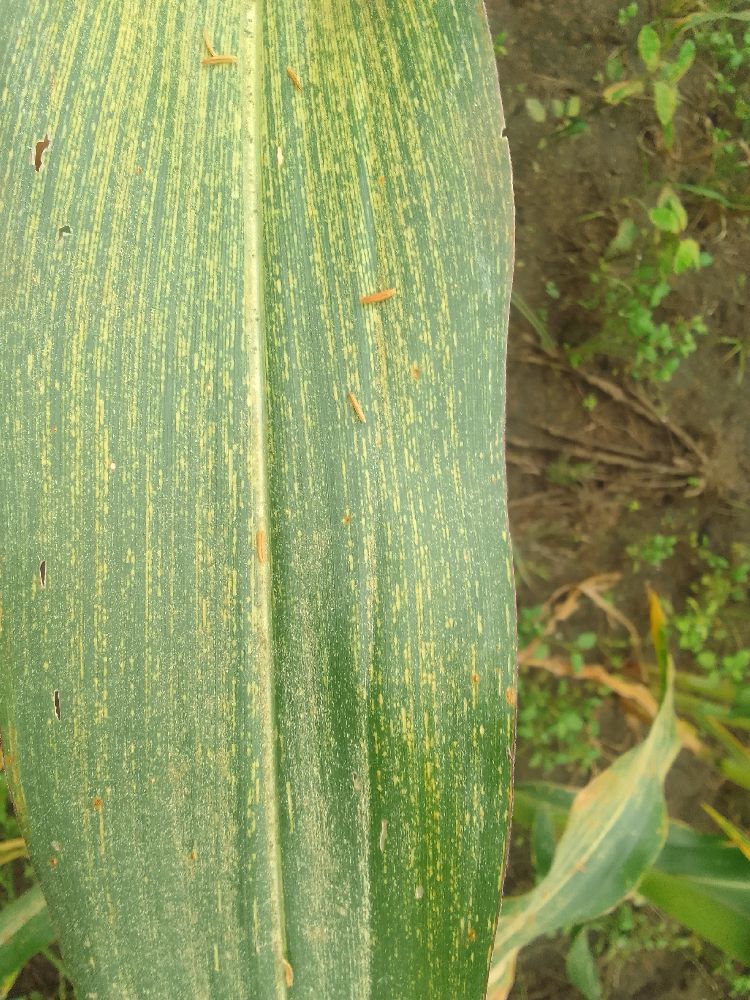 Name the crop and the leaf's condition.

maize, maize streak virus
